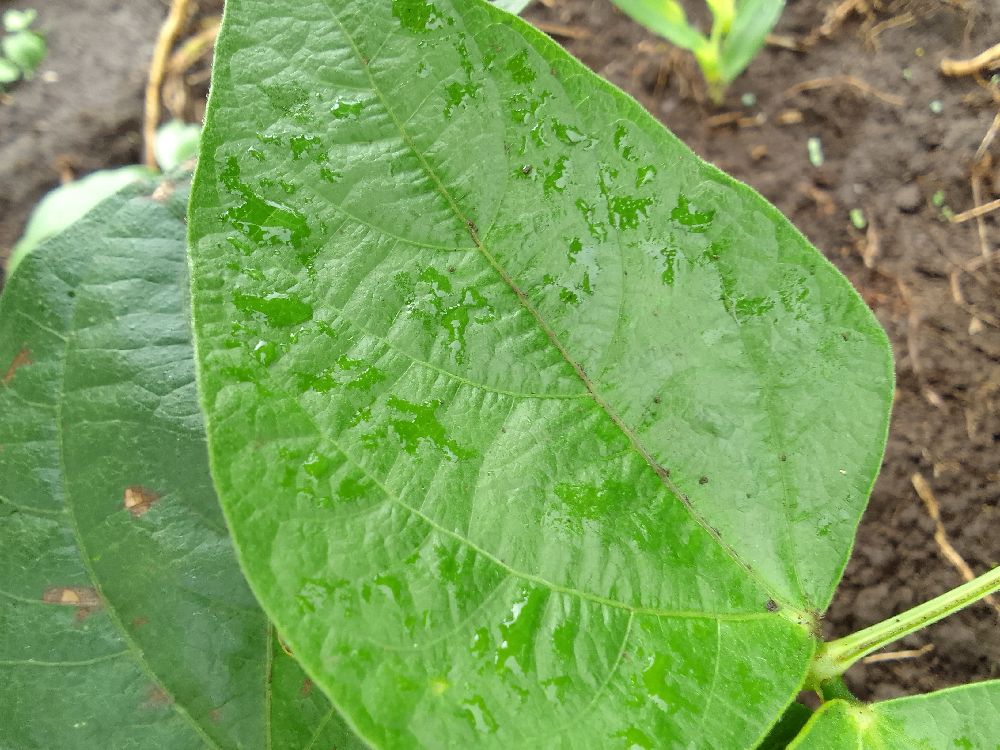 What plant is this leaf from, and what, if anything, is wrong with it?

common bean, healthy
